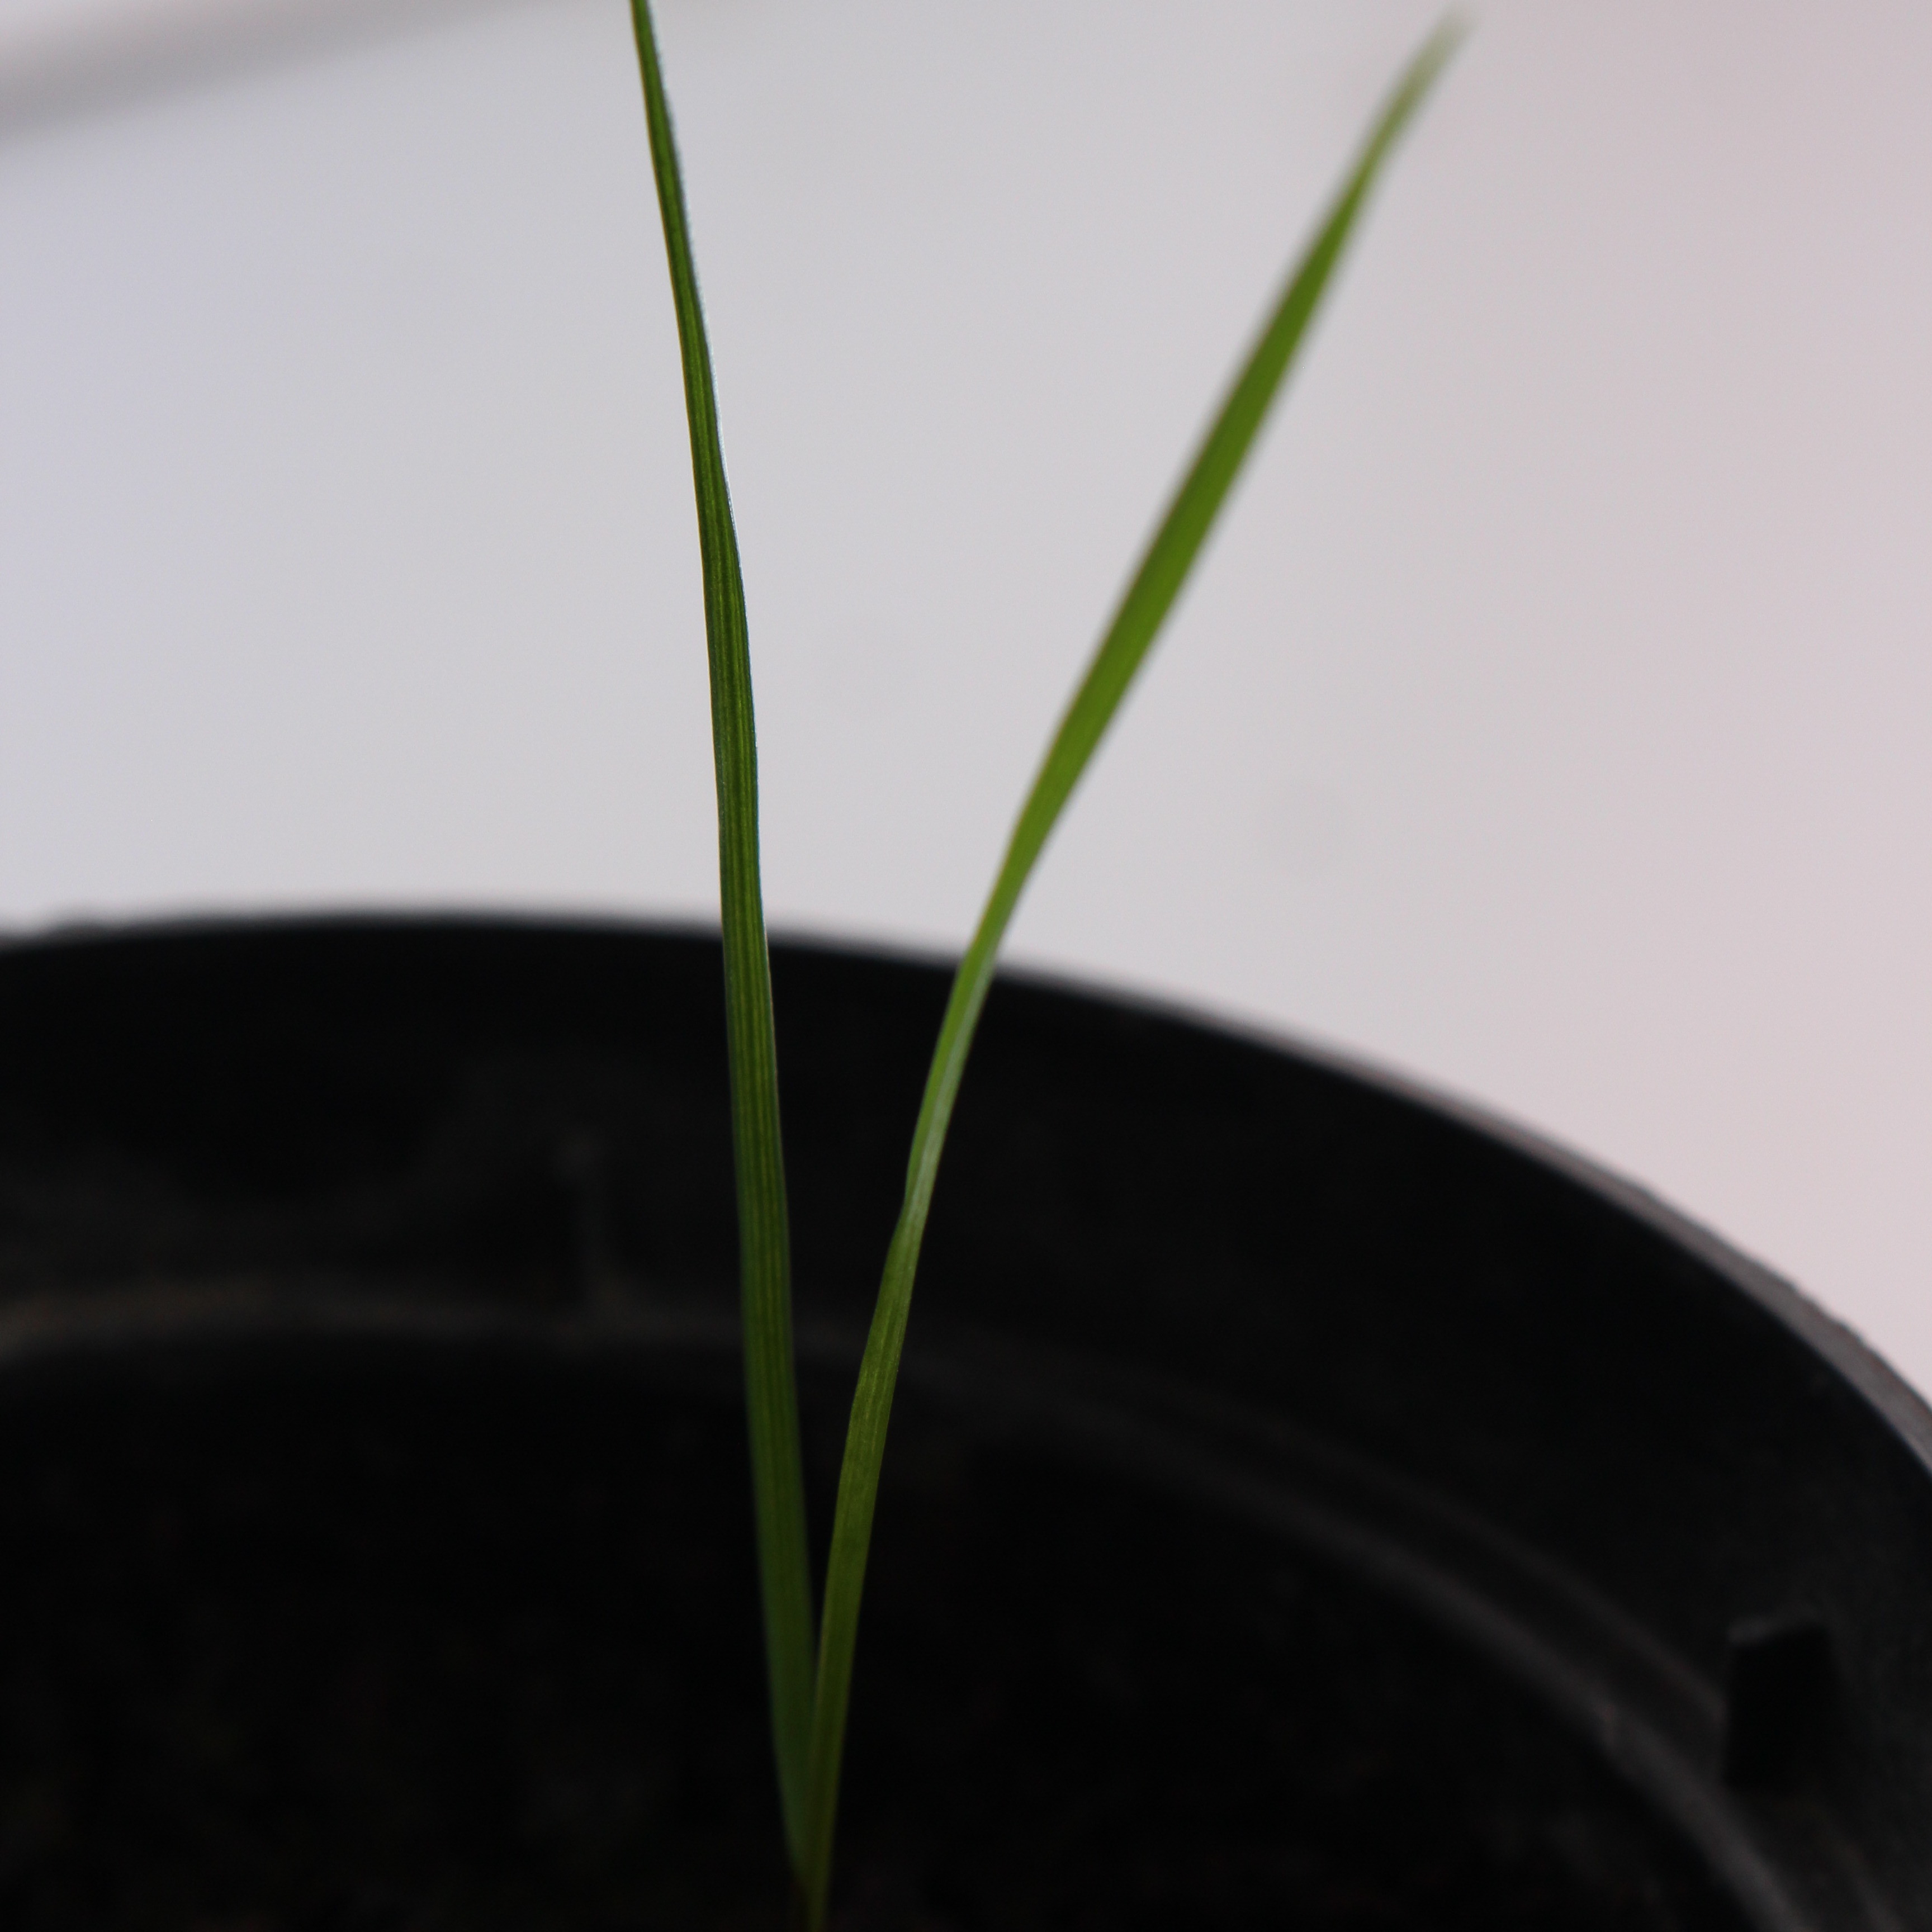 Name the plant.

Lolium multiflorum
